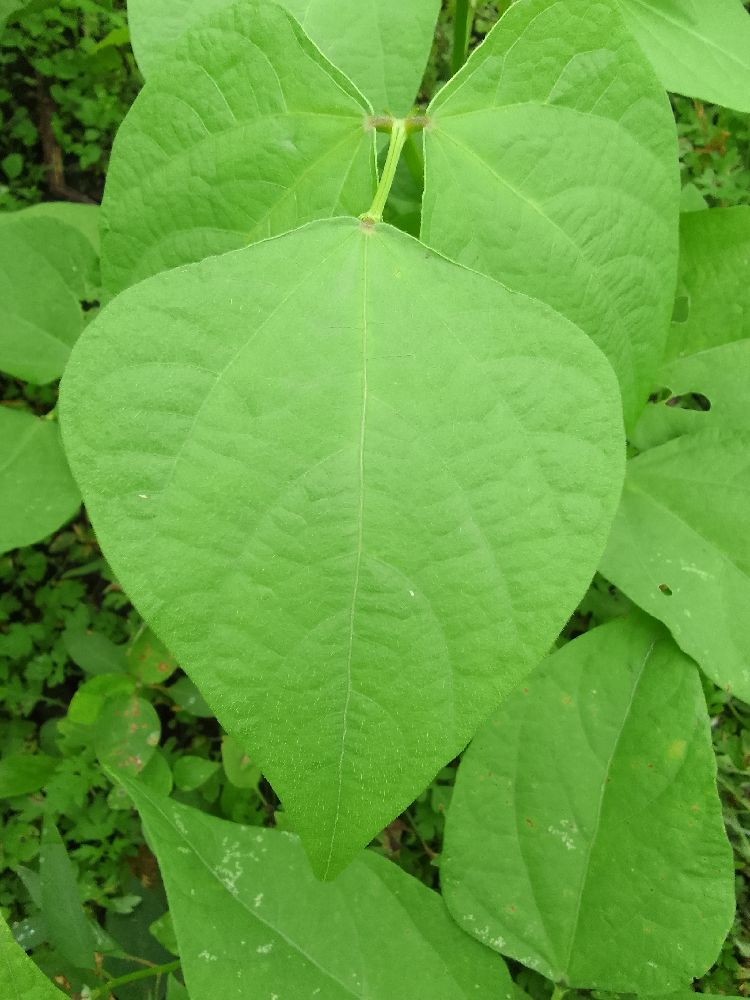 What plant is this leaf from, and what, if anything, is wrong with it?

common bean, healthy
